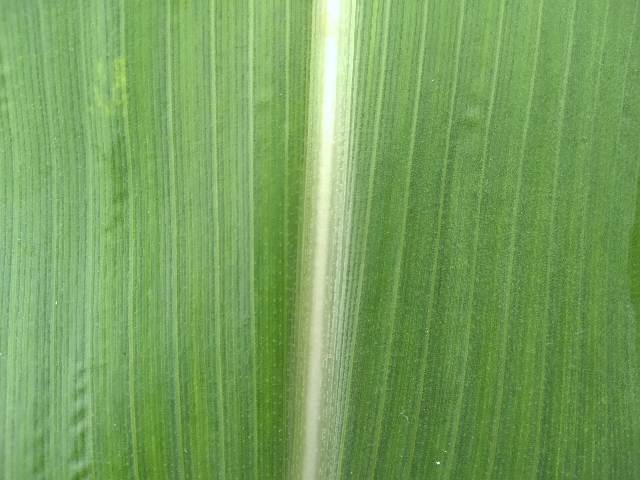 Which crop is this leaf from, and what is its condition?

maize, healthy
